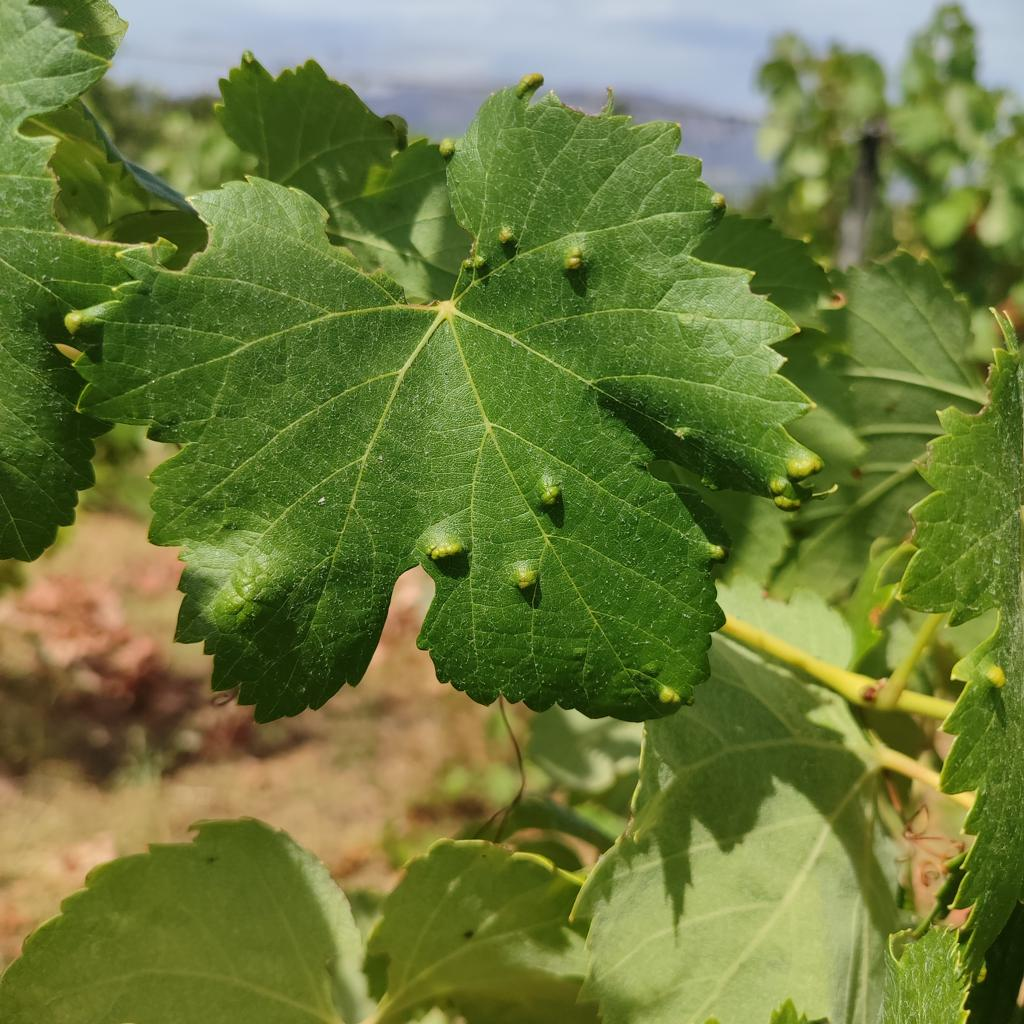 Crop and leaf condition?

grapevine, erineum mite
